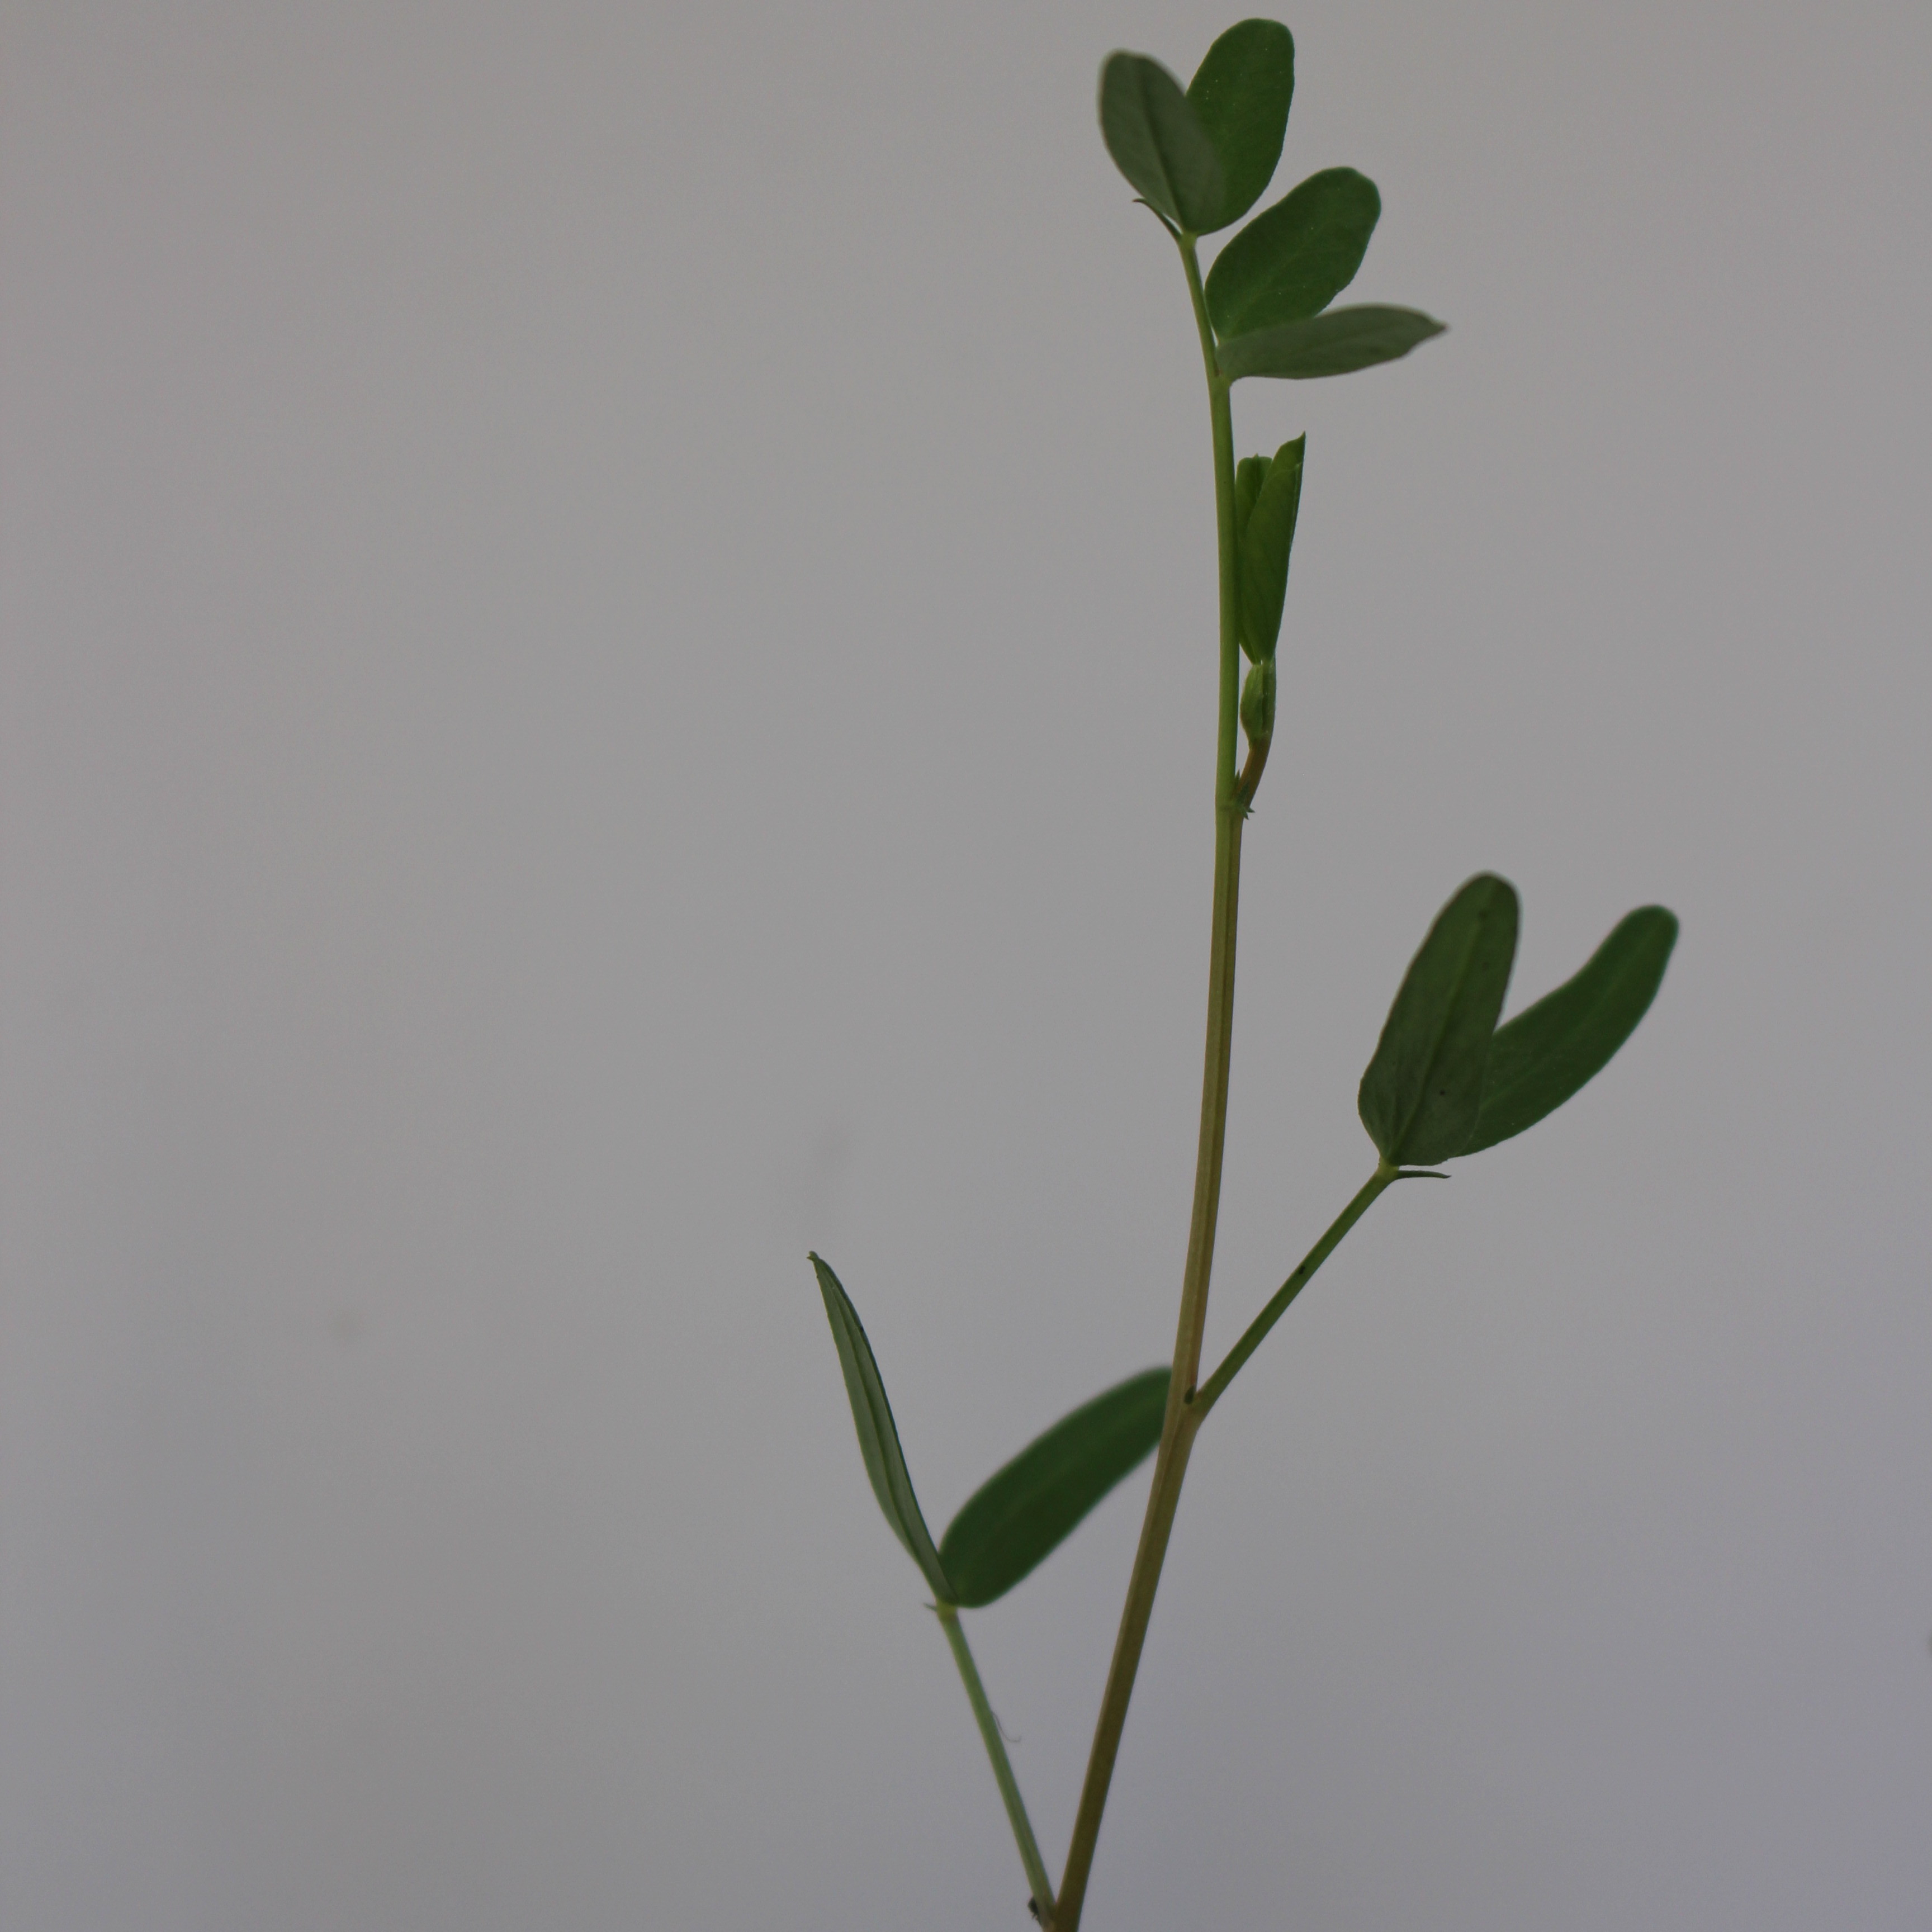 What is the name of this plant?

Vicia sativa
